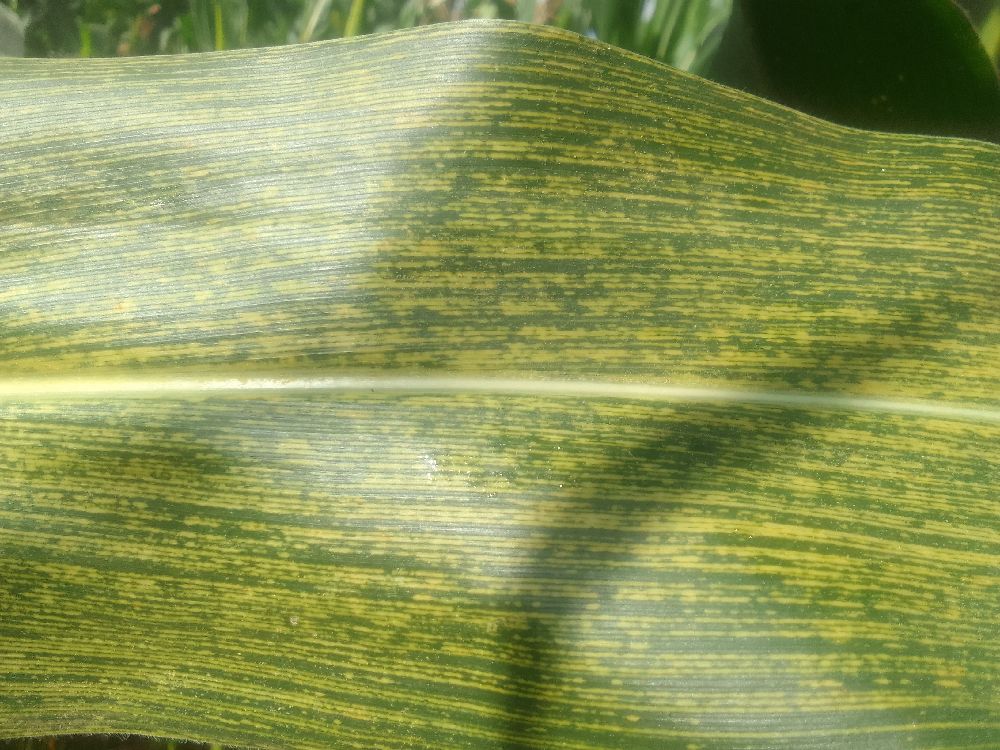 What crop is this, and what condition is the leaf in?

maize, maize streak virus
